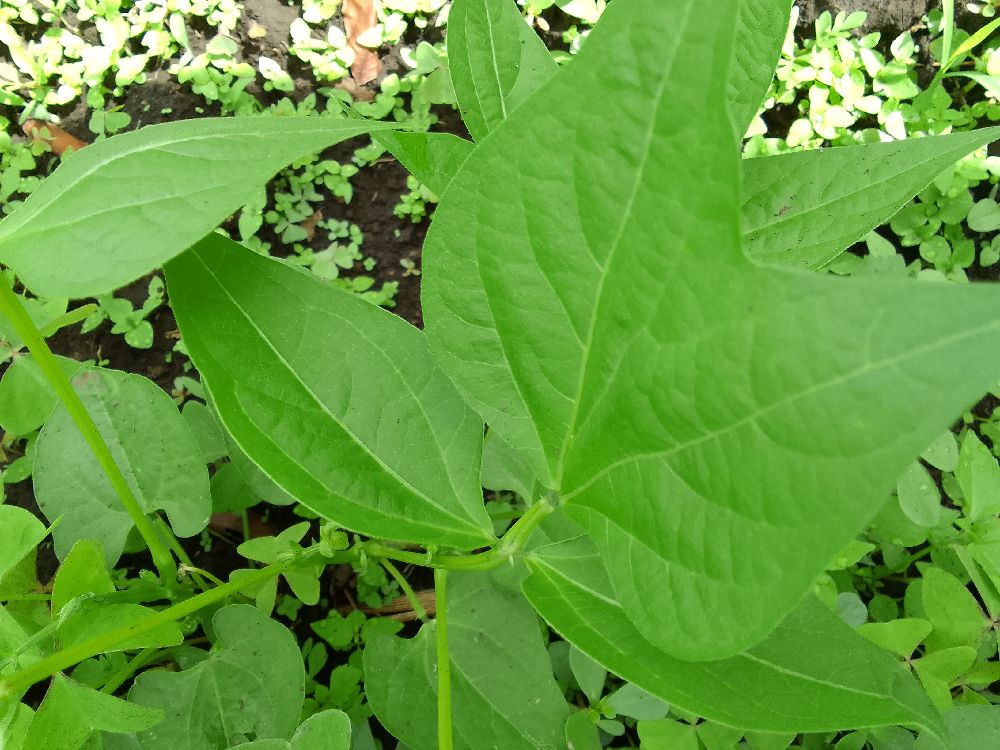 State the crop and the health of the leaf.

common bean, healthy
